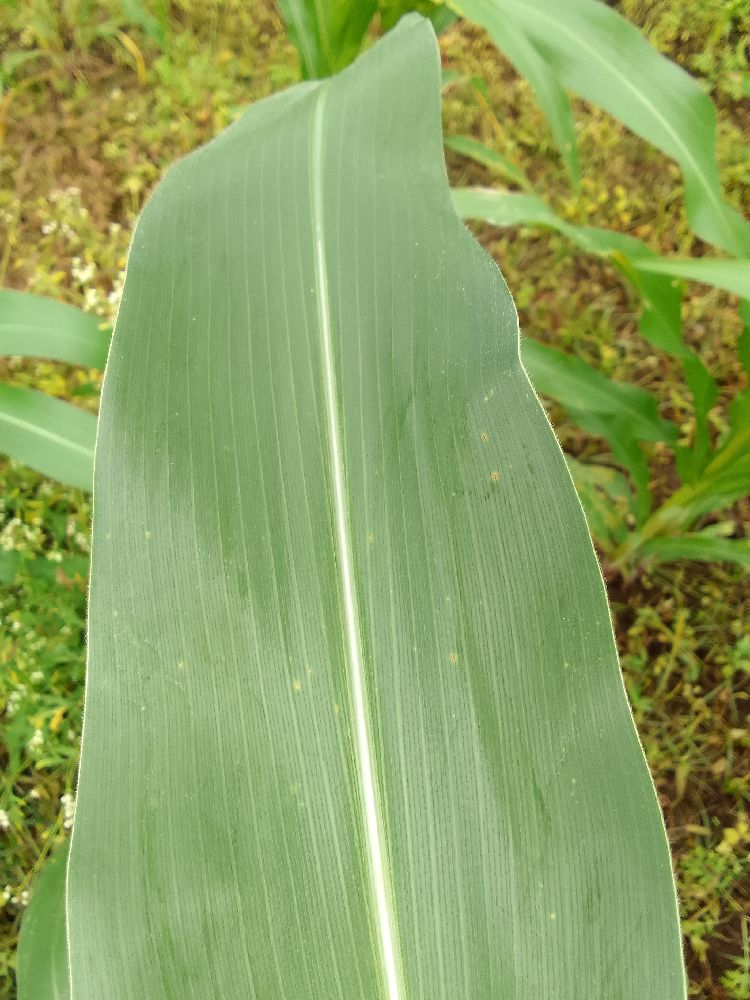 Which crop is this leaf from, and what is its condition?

maize, healthy
